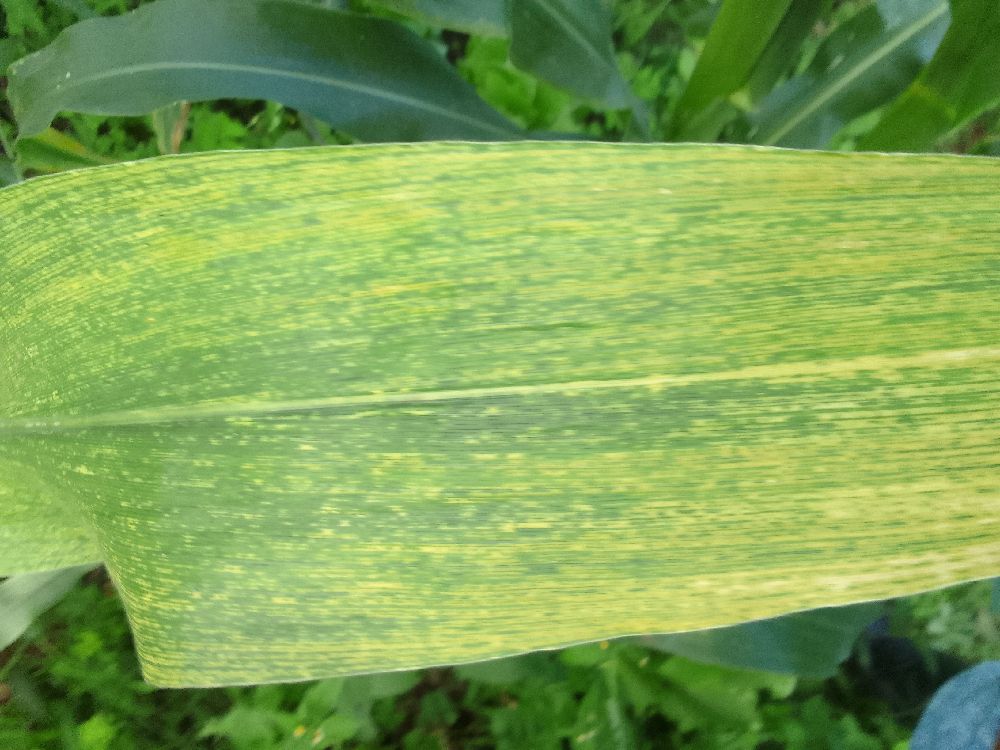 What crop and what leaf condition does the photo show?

maize, maize lethal necrosis
